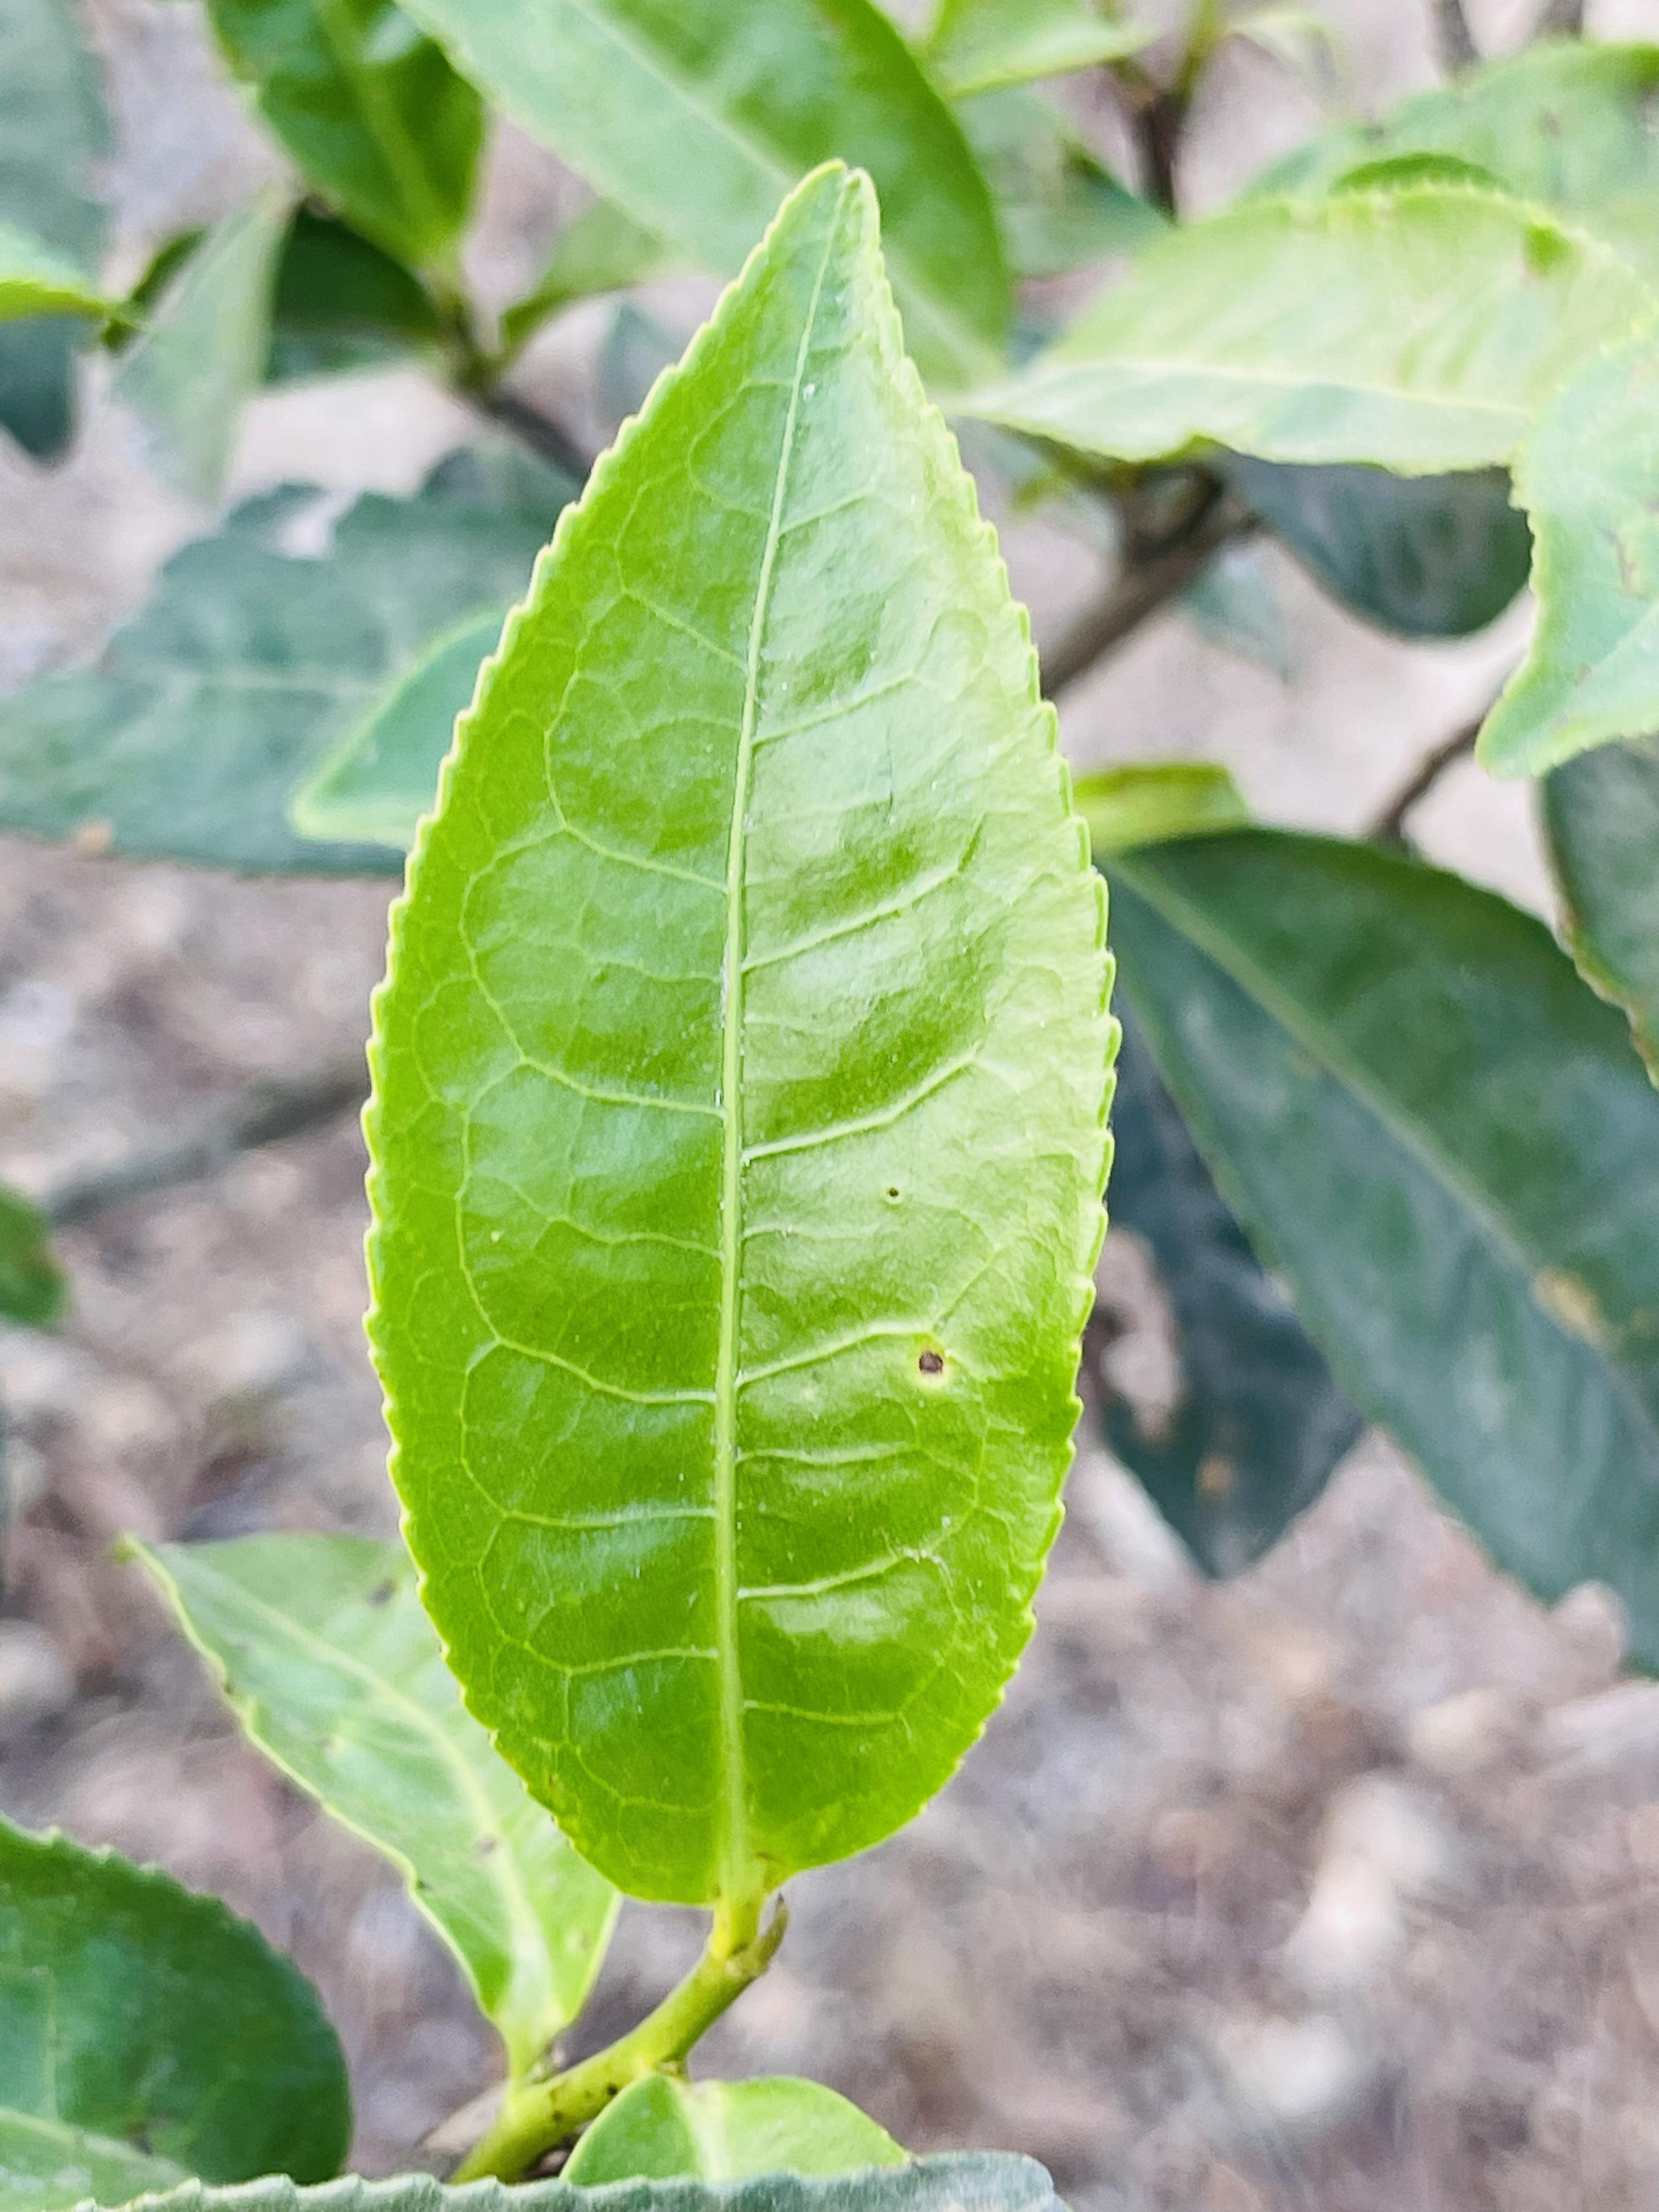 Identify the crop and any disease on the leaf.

tea, healthy leaf
